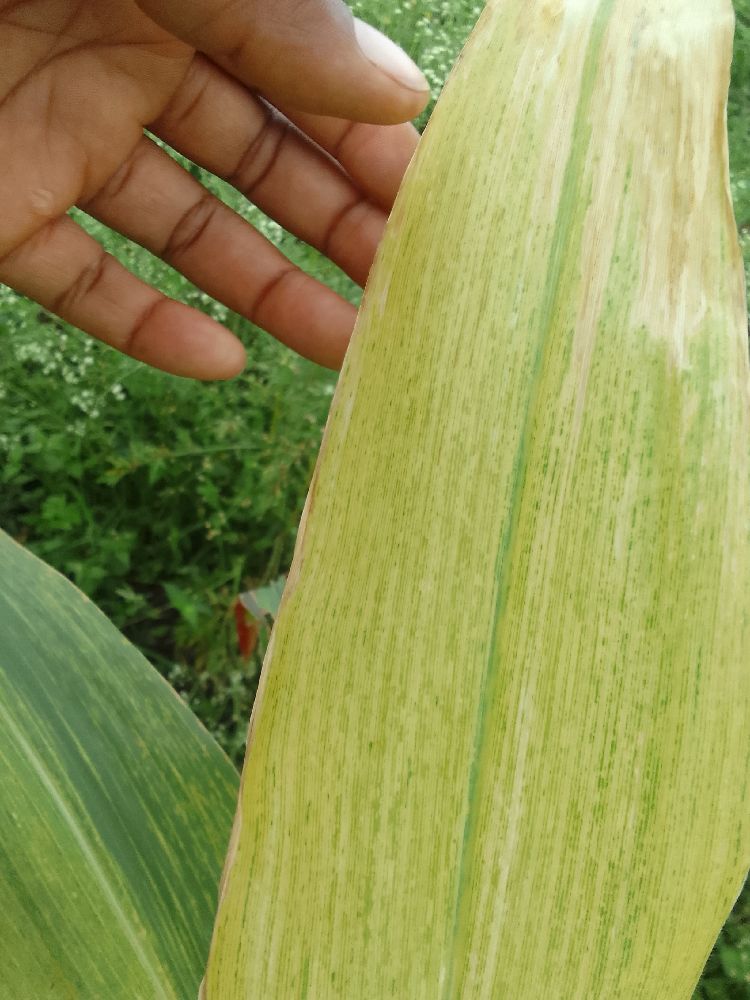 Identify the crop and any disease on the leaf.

maize, maize lethal necrosis
